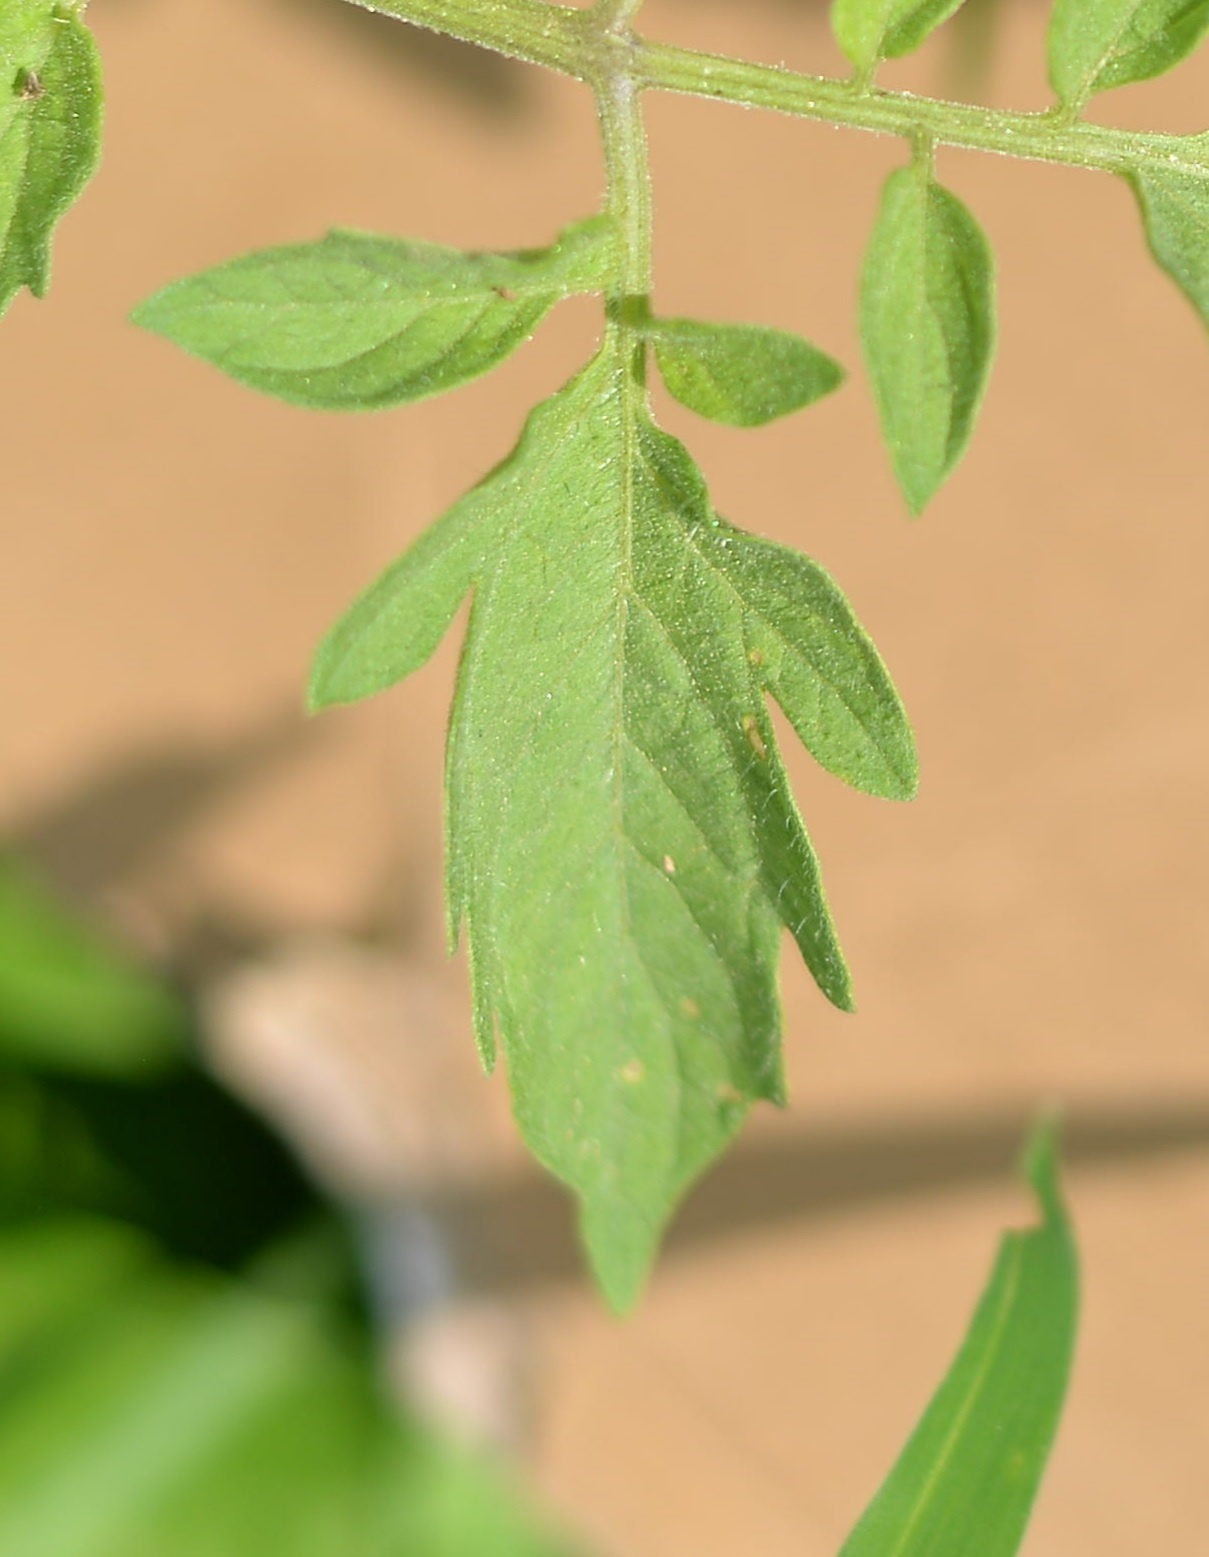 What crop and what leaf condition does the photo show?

tomato, healthy
